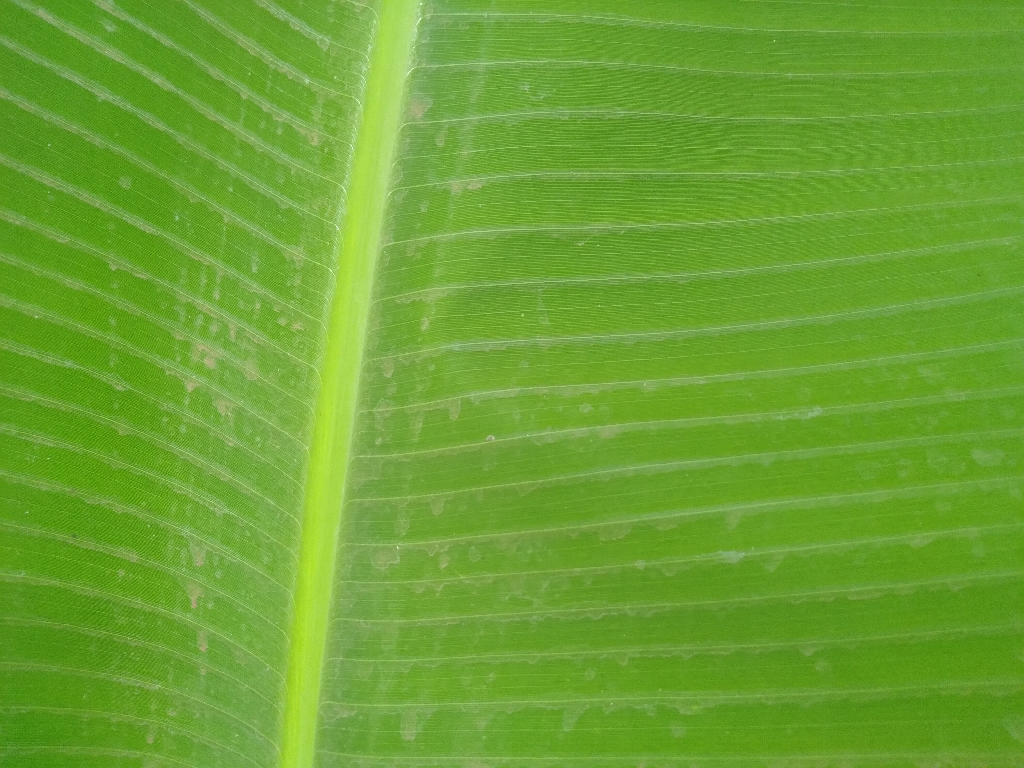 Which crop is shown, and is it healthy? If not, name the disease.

banana, healthy
